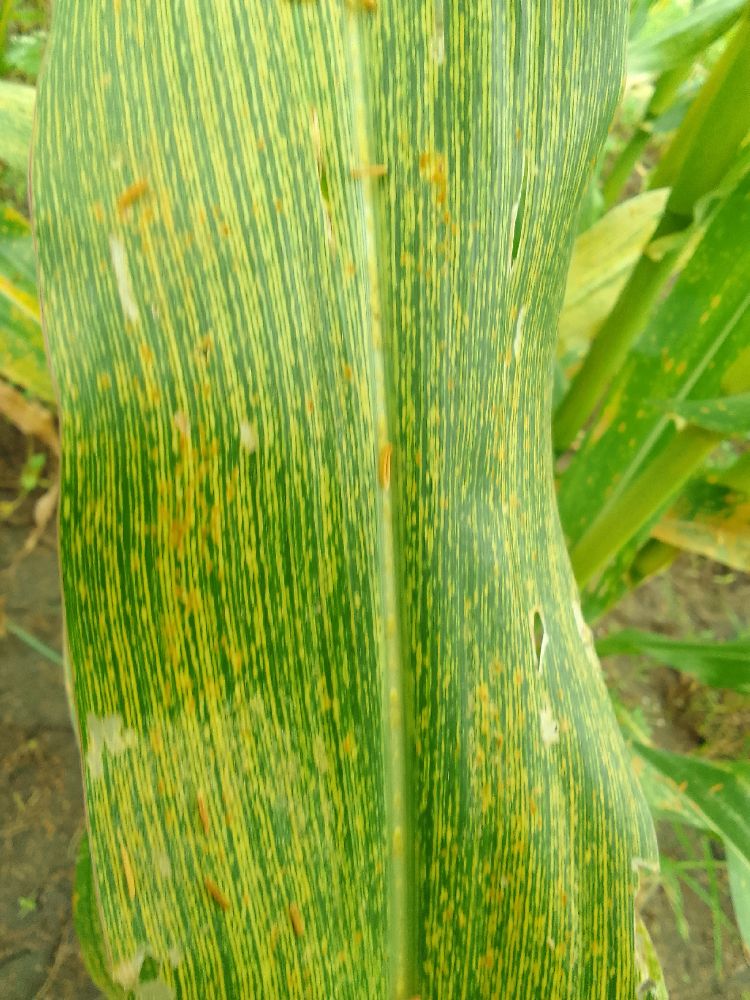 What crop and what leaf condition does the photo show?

maize, maize streak virus
